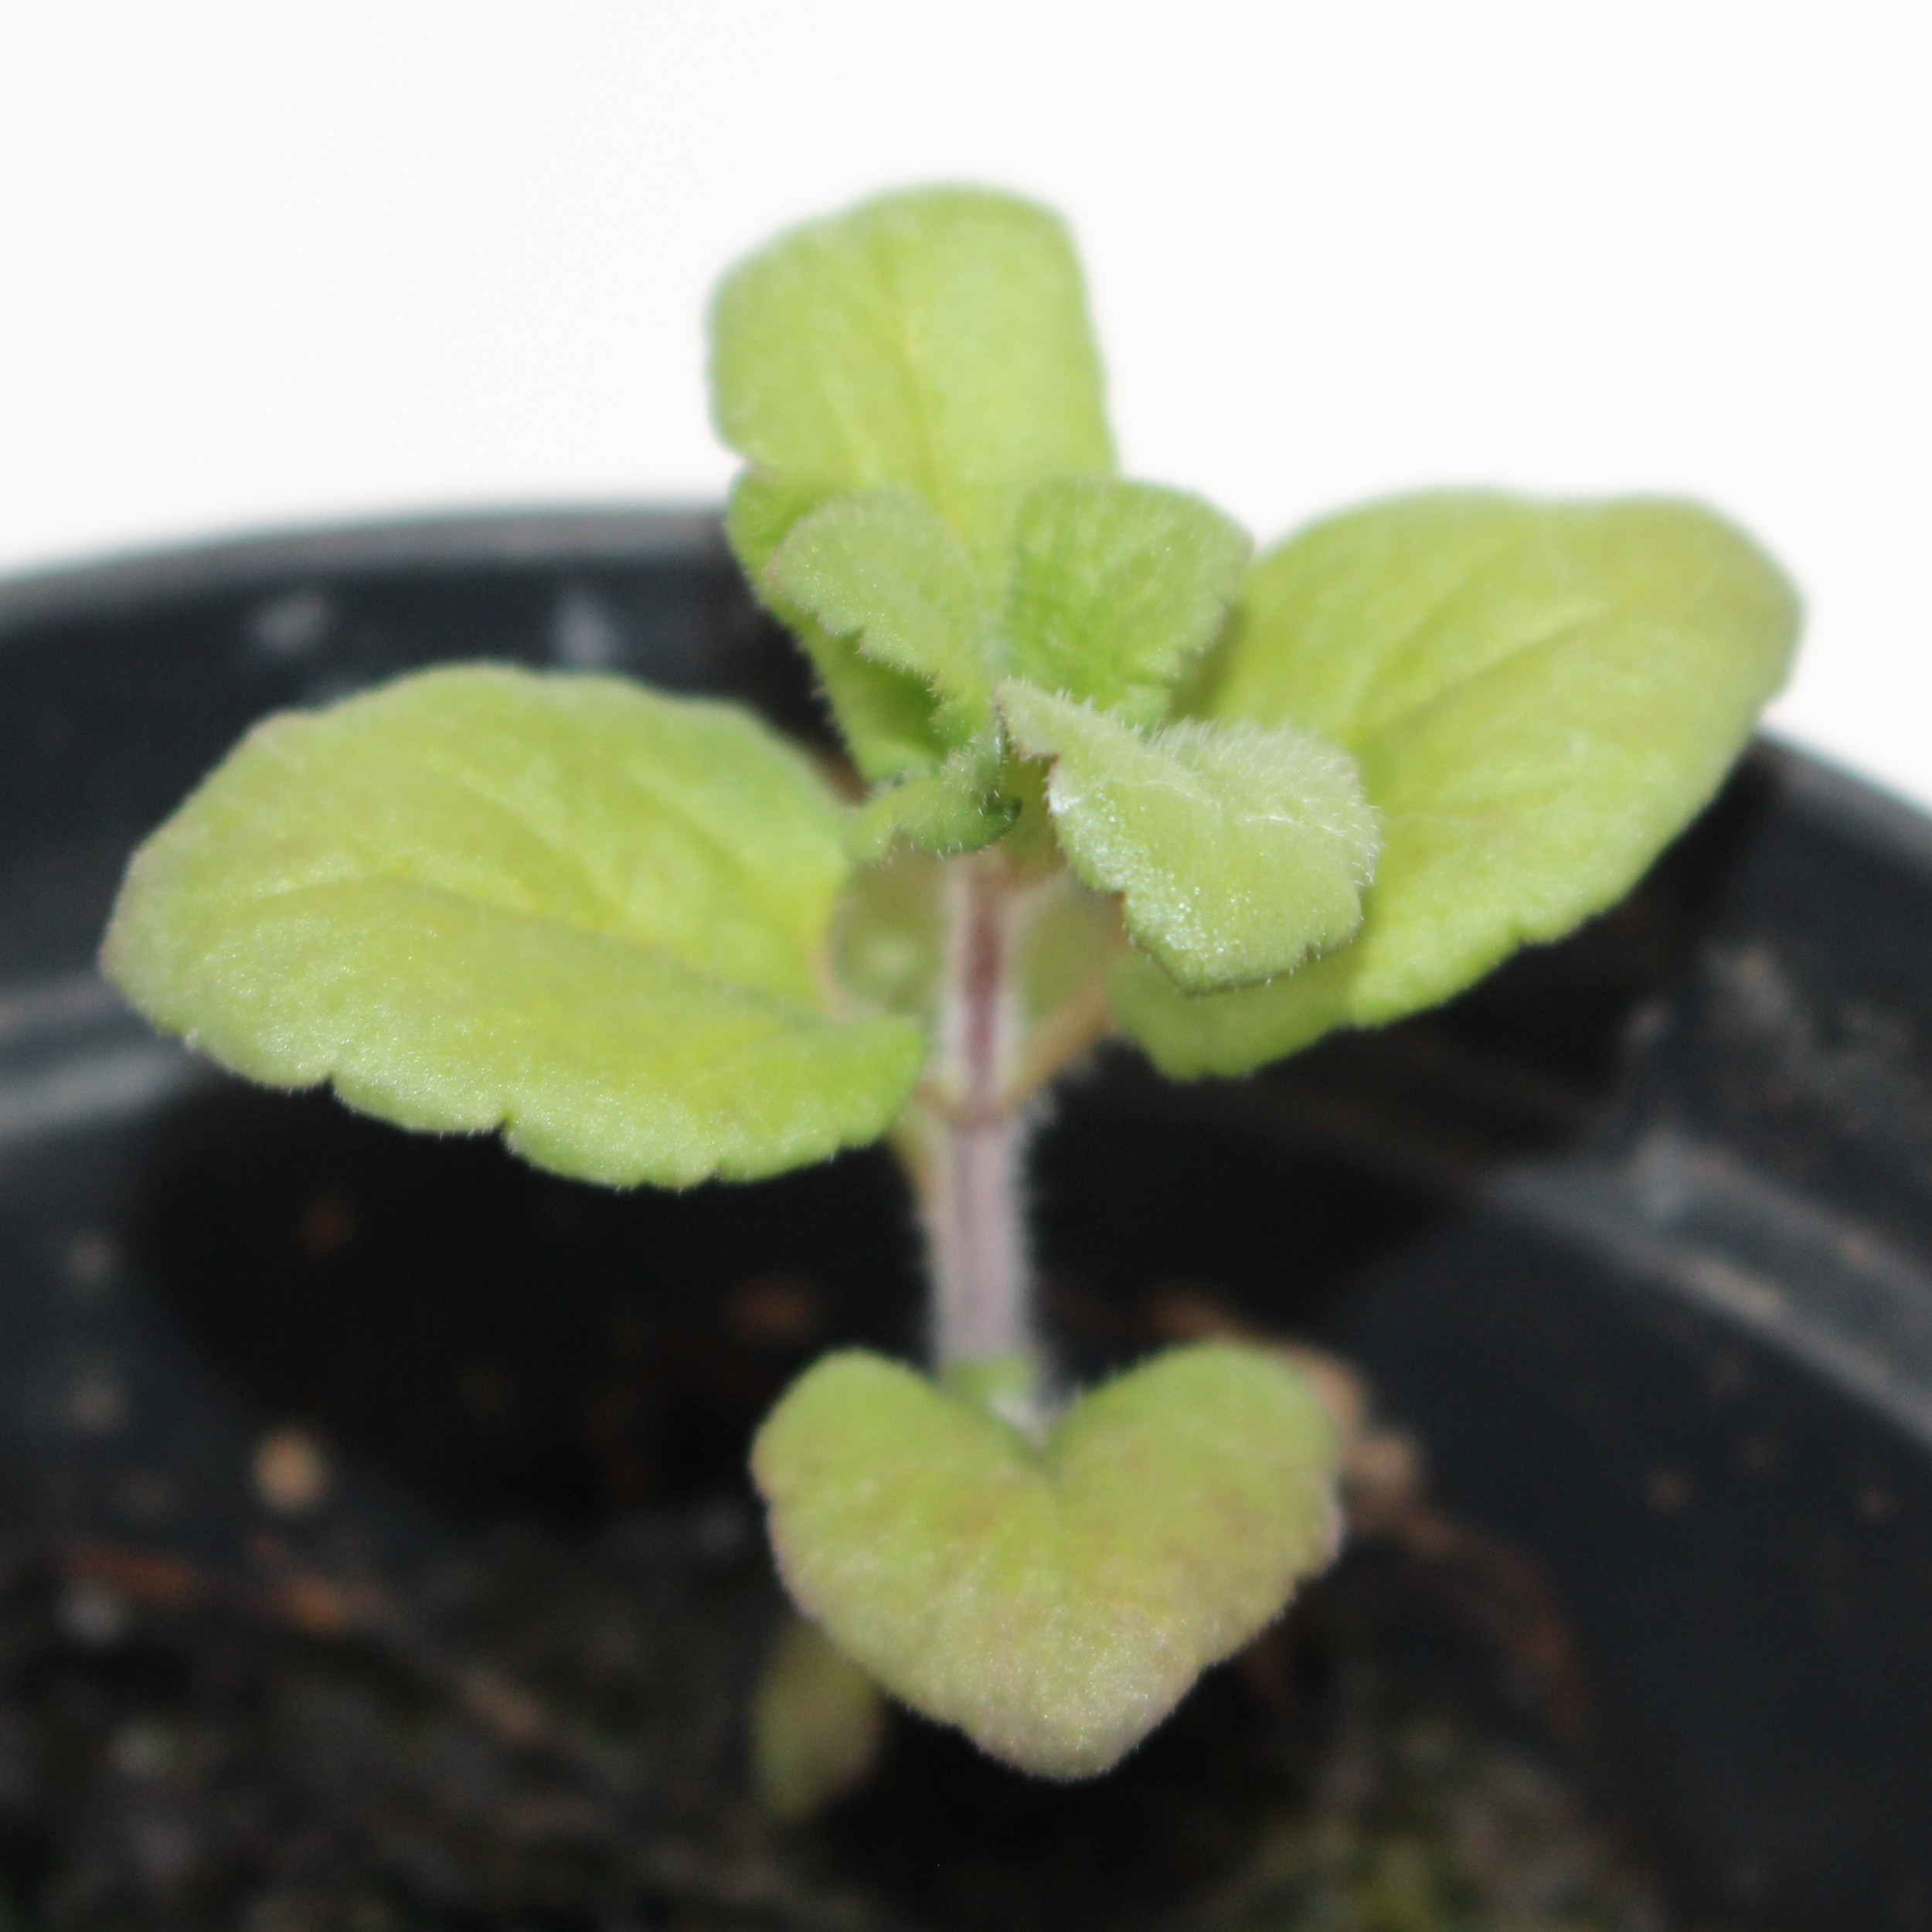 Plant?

Veronica persica
